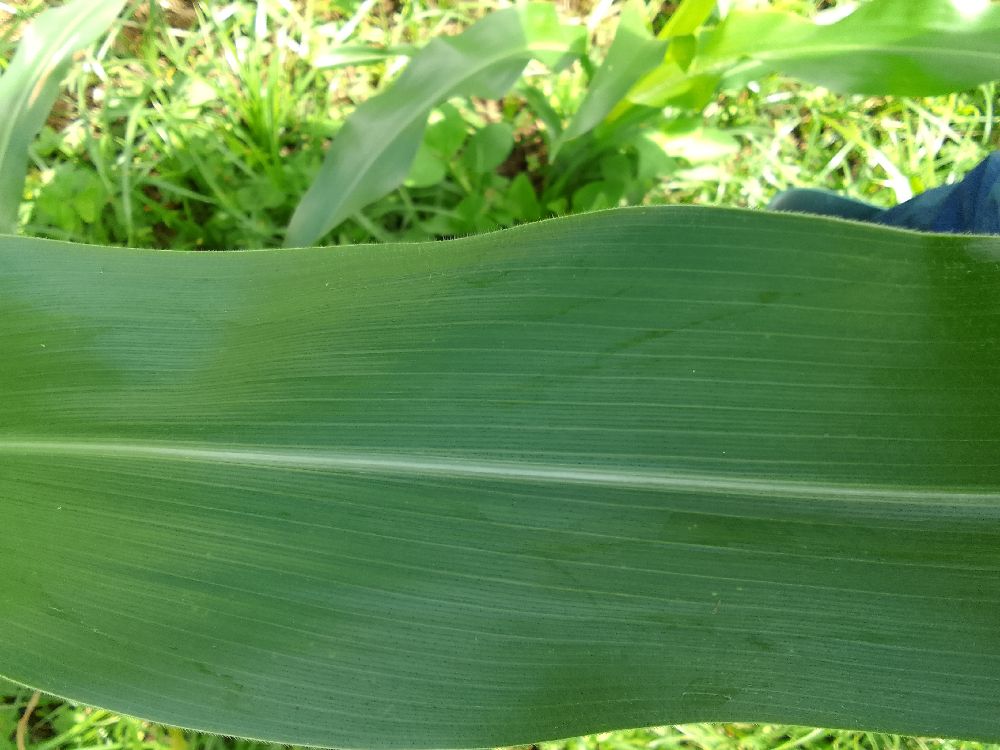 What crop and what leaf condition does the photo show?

maize, healthy
